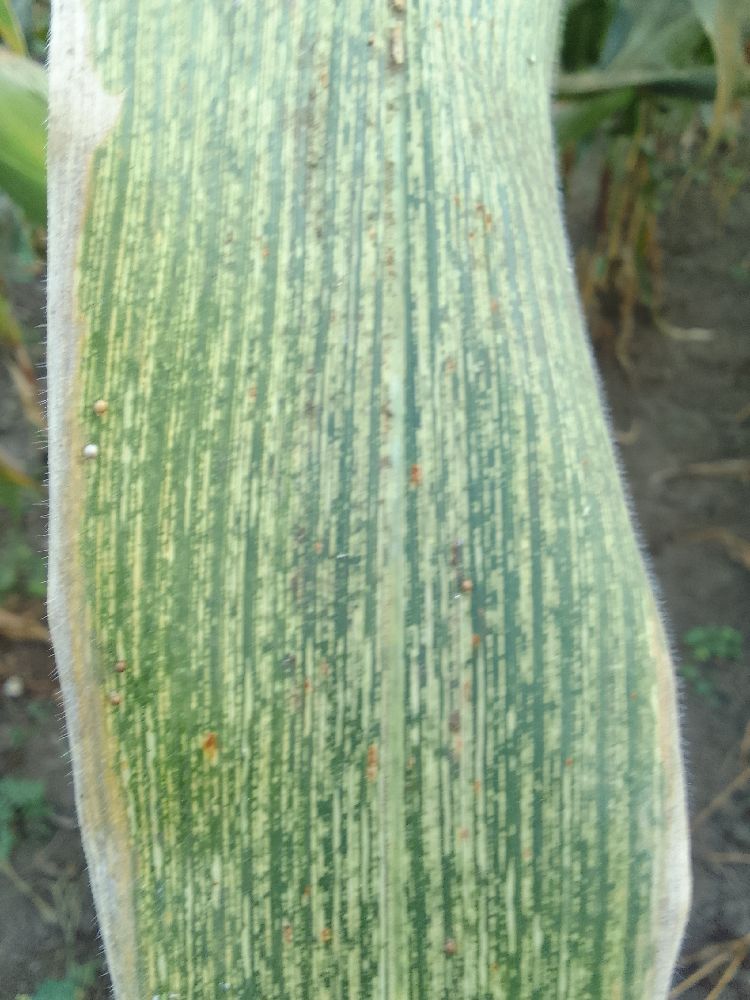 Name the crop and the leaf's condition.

maize, maize streak virus
